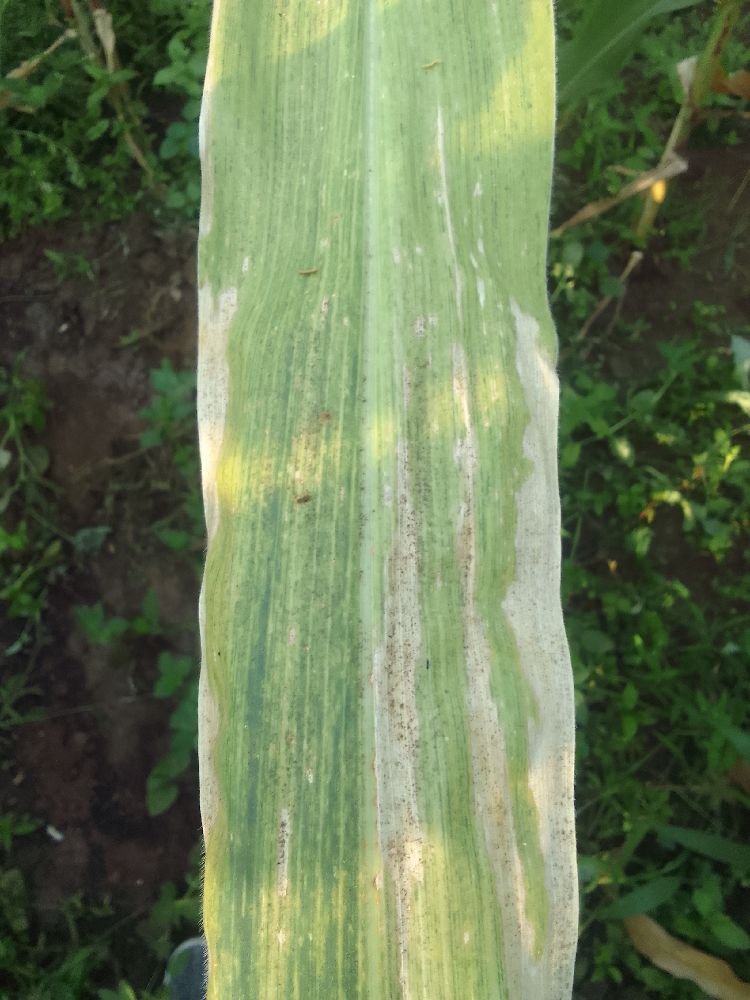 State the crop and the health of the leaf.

maize, maize lethal necrosis
